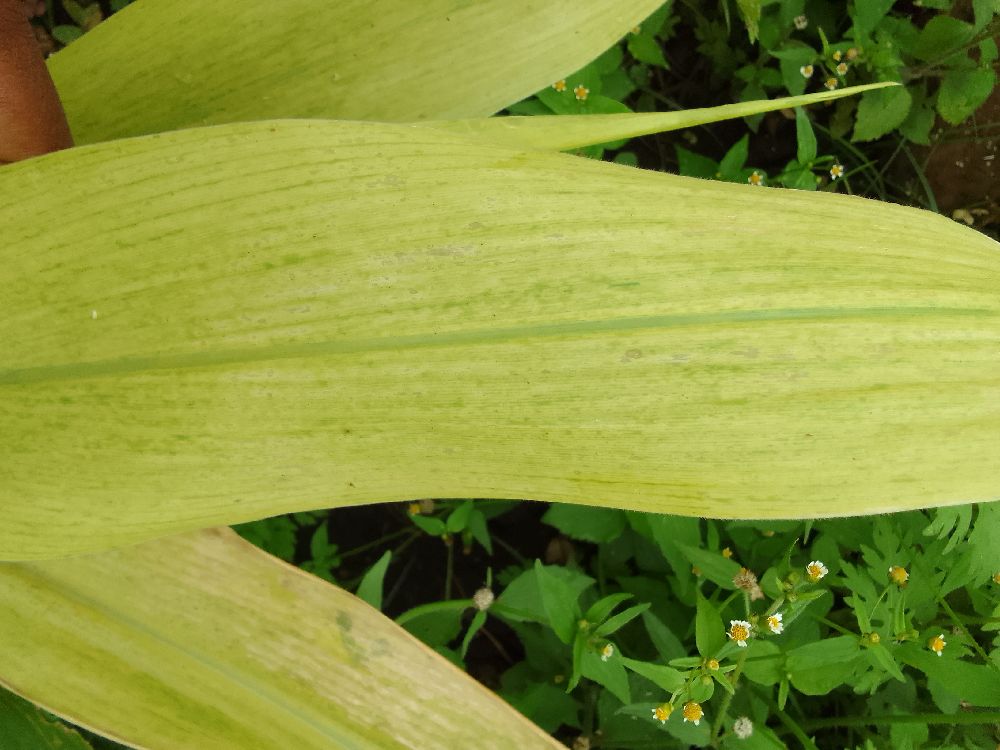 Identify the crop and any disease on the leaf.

maize, maize lethal necrosis
